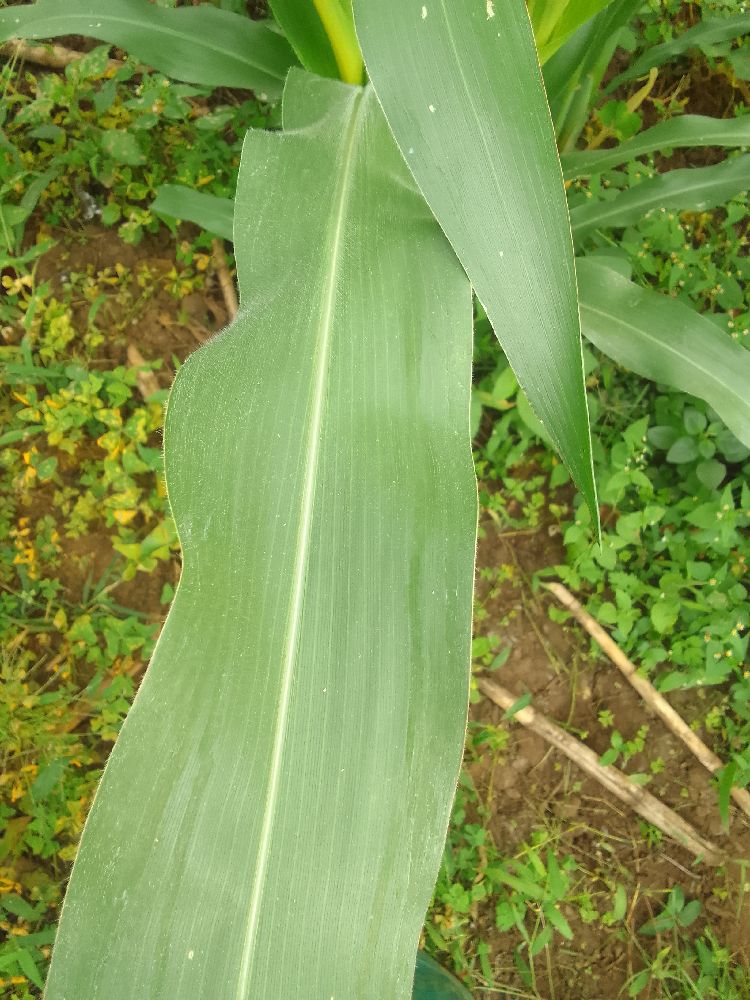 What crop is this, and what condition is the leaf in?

maize, healthy
